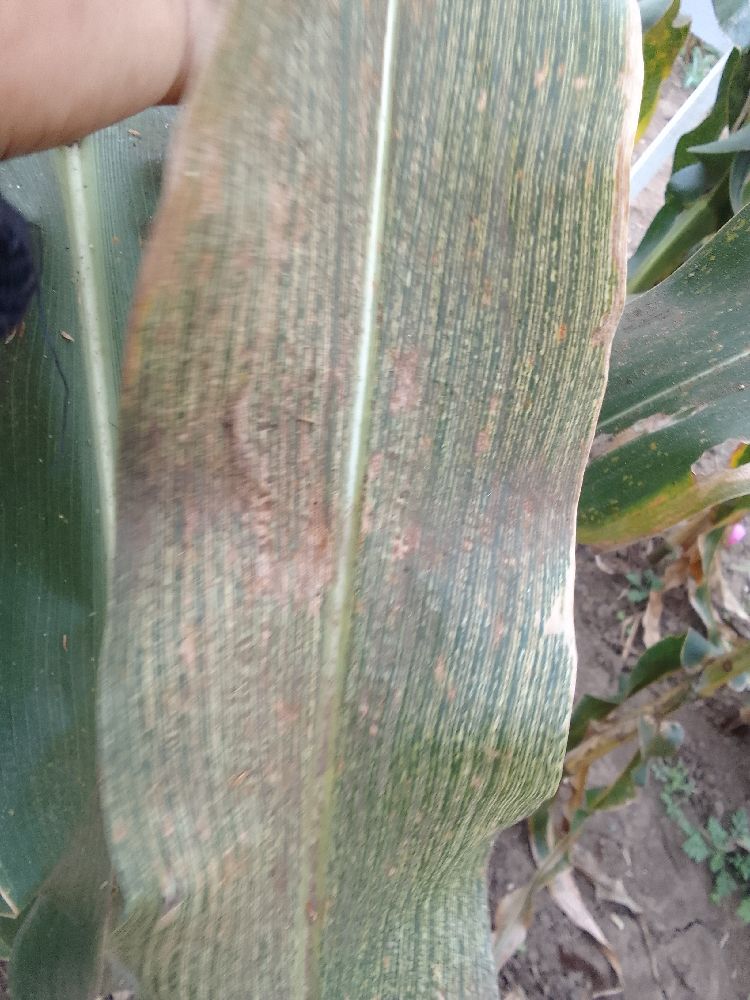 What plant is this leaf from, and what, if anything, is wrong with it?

maize, maize streak virus
